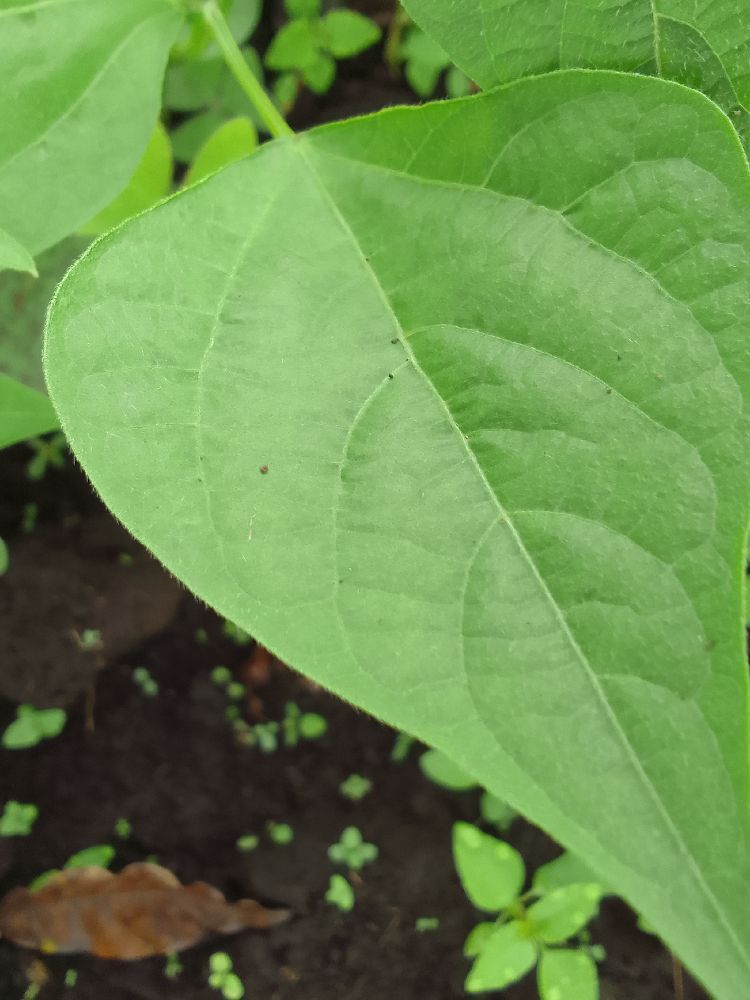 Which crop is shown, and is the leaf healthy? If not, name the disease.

common bean, healthy
